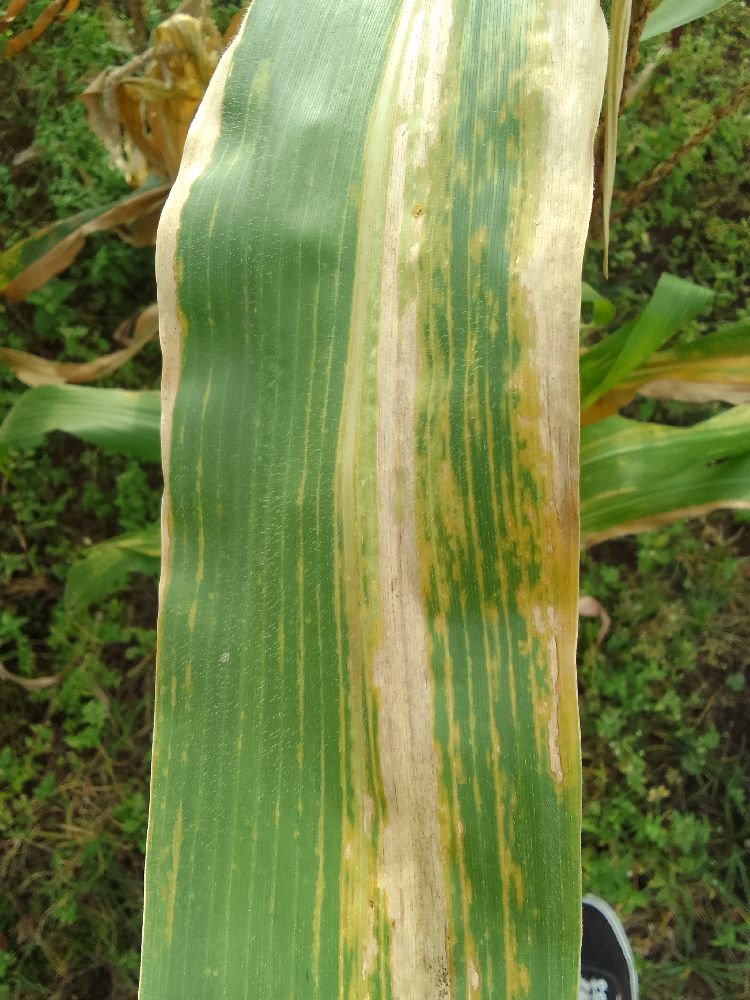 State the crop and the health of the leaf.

maize, maize lethal necrosis
